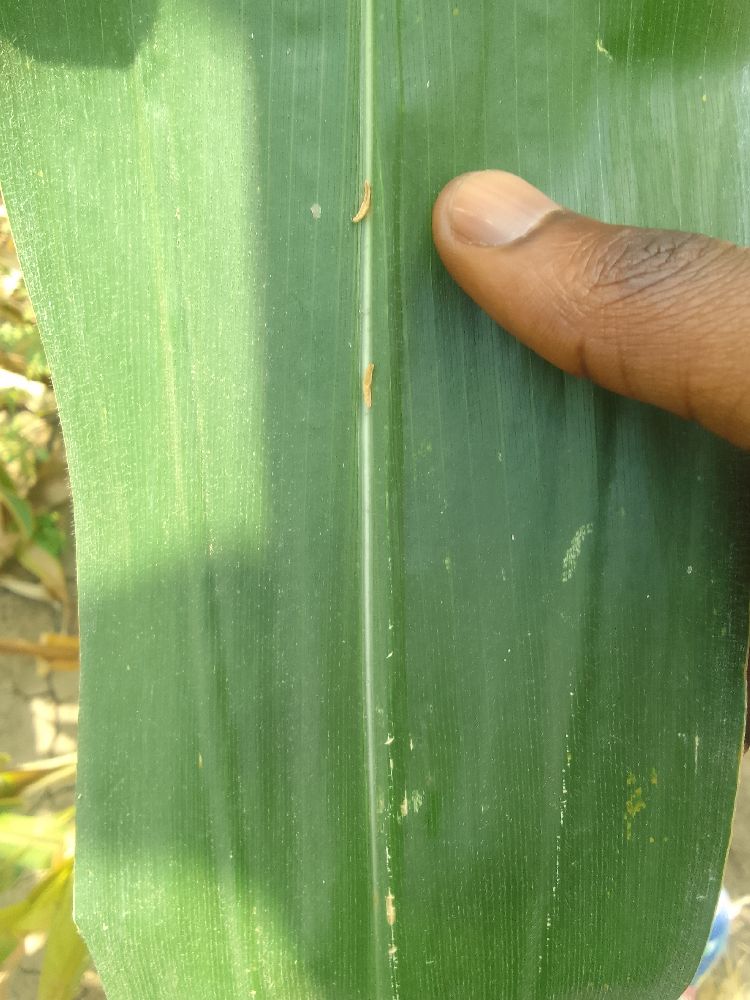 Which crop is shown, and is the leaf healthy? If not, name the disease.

maize, healthy
